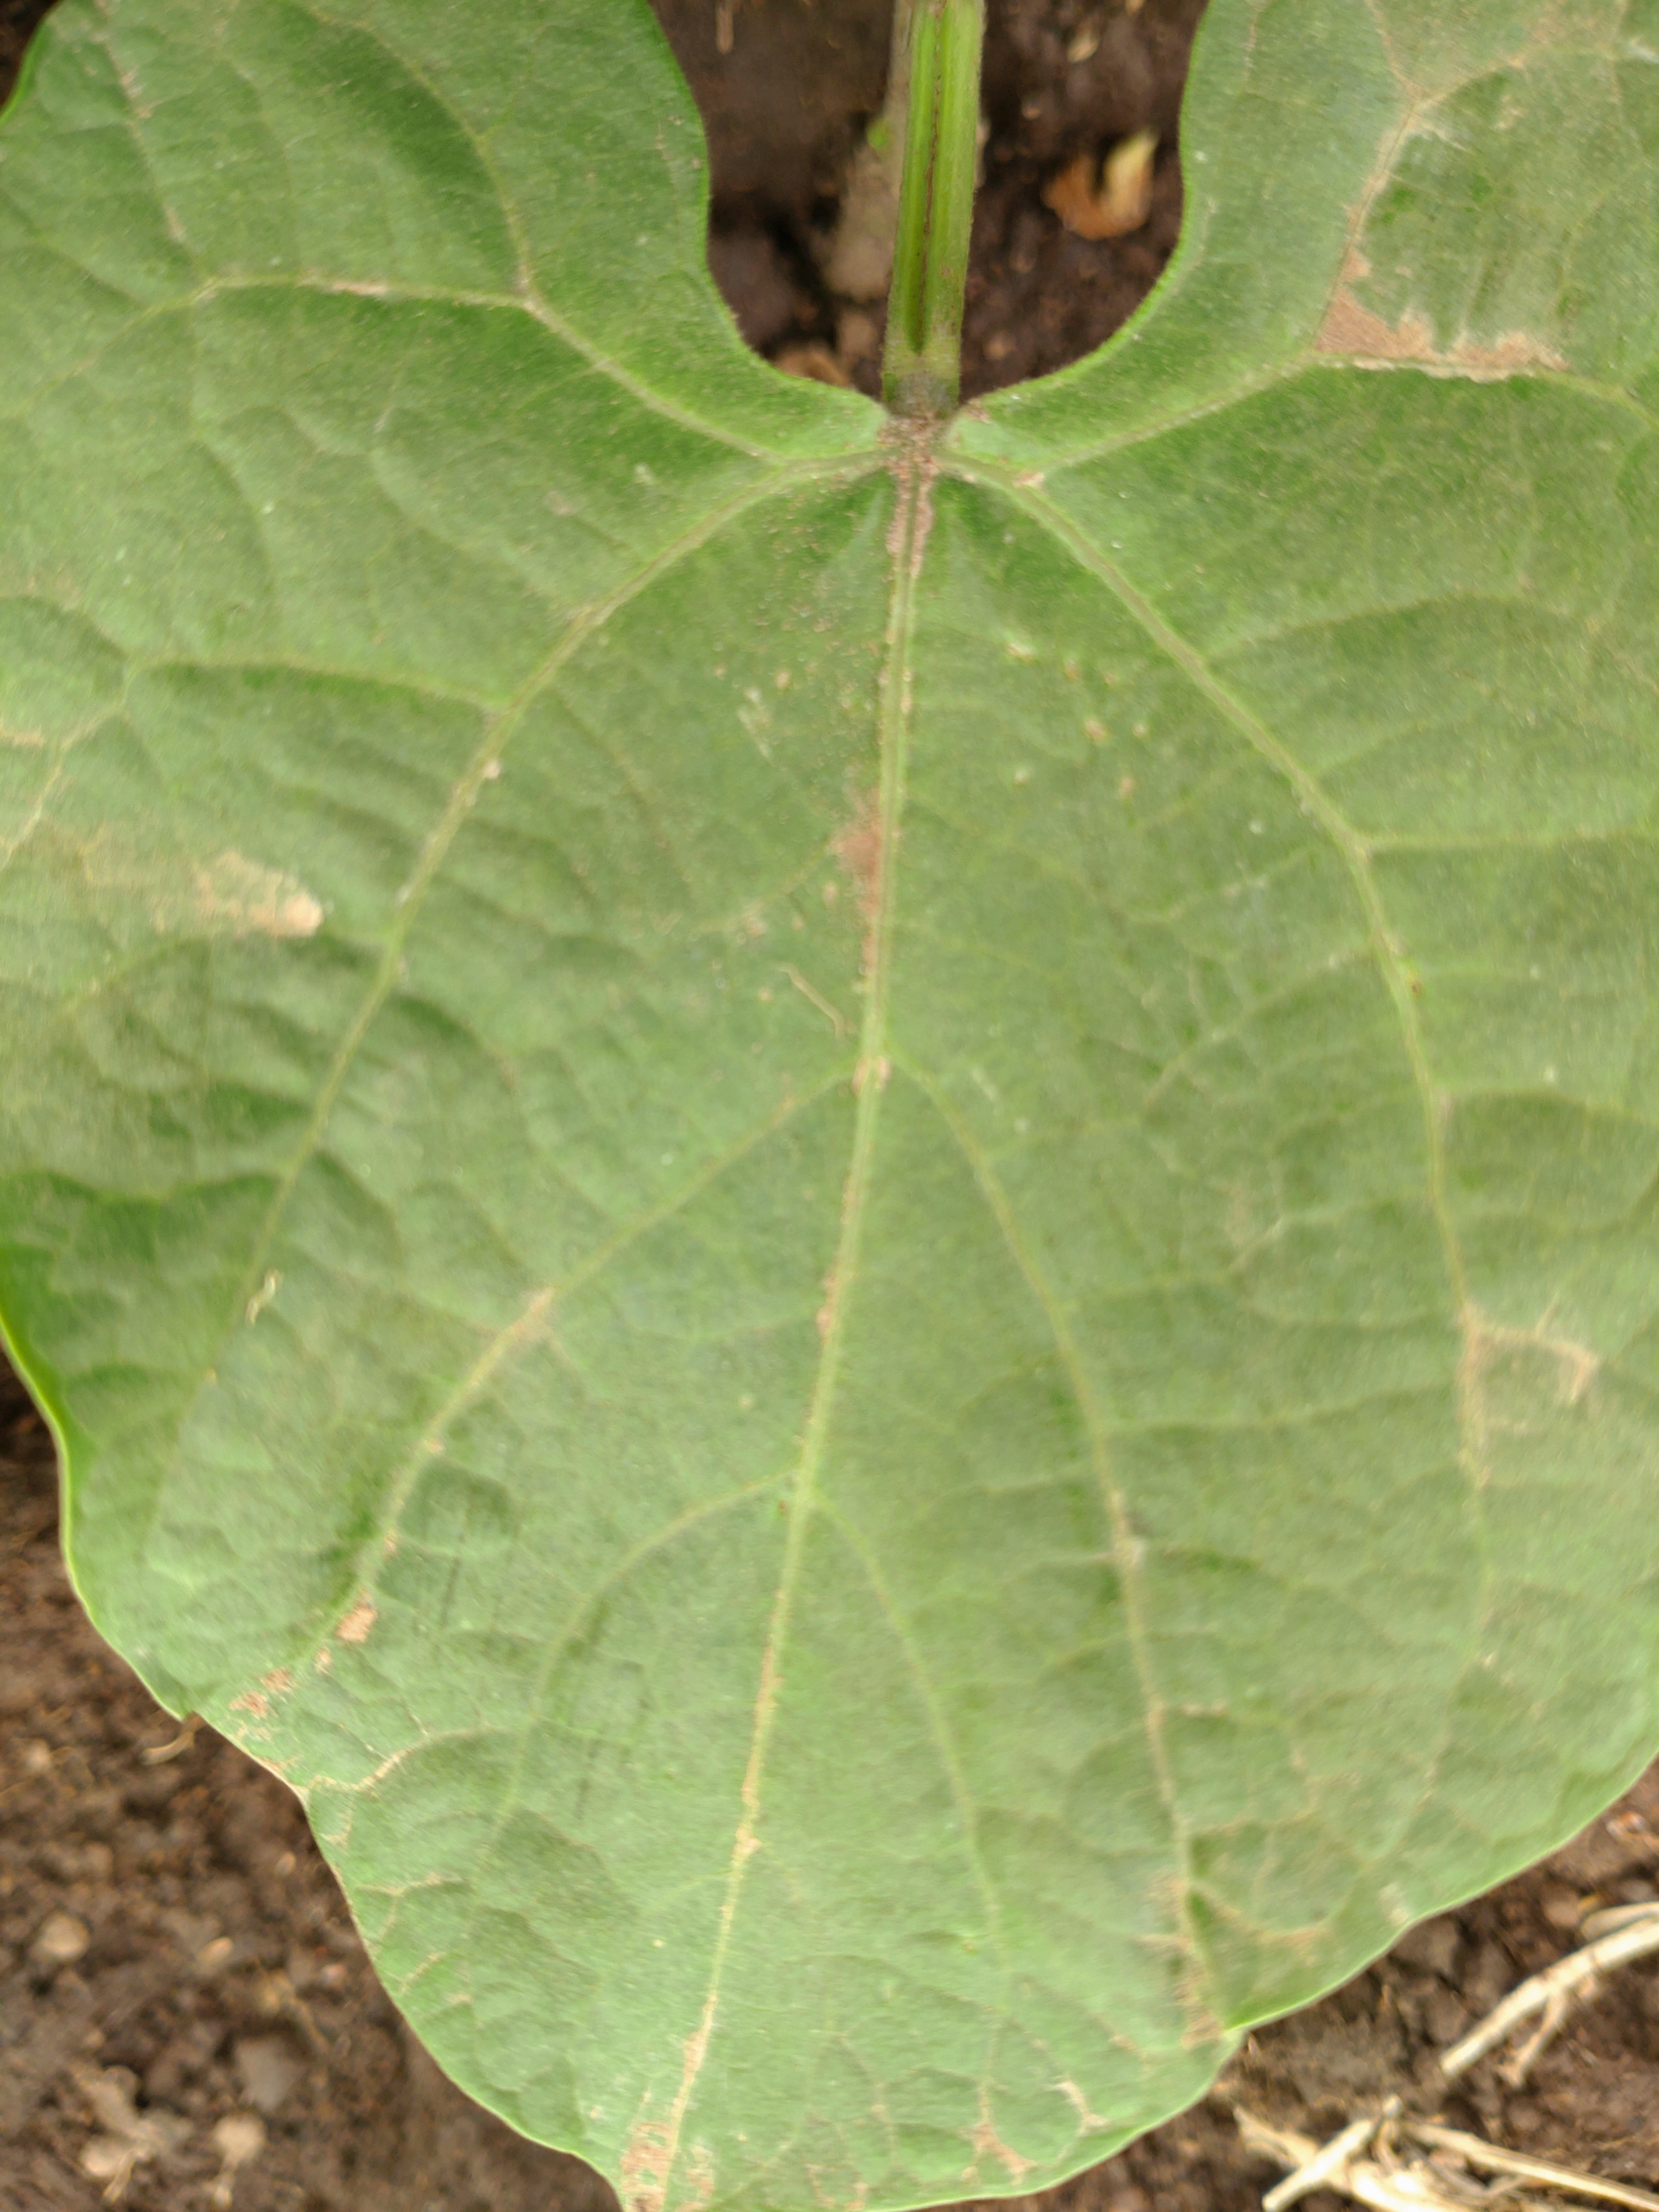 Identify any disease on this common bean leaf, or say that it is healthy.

healthy
